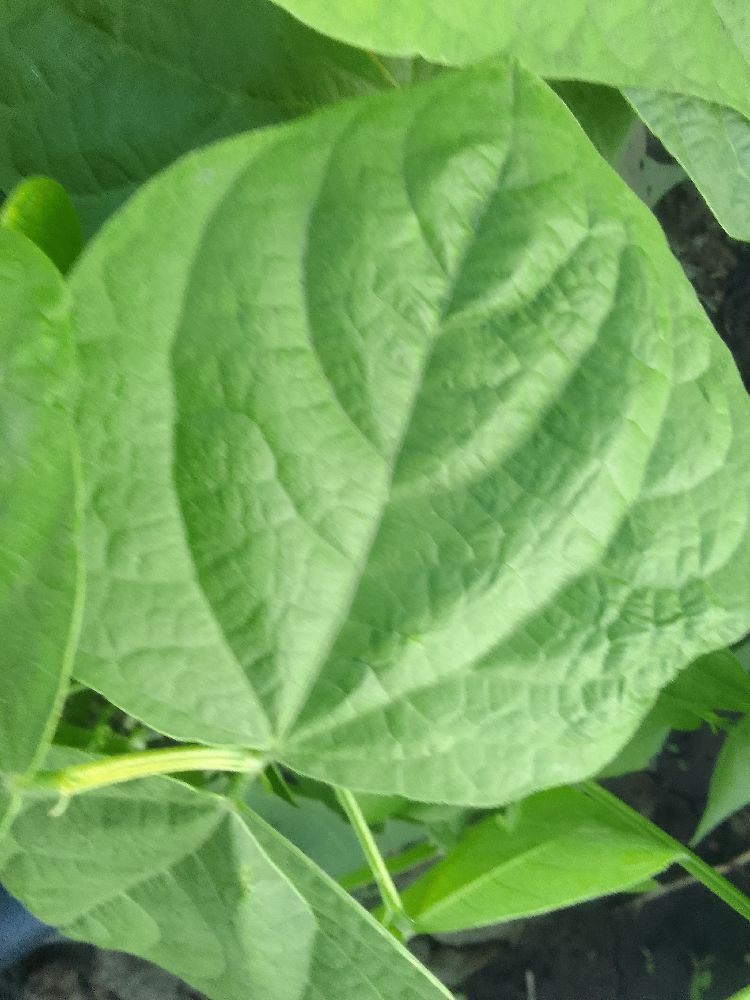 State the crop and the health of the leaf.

common bean, healthy
